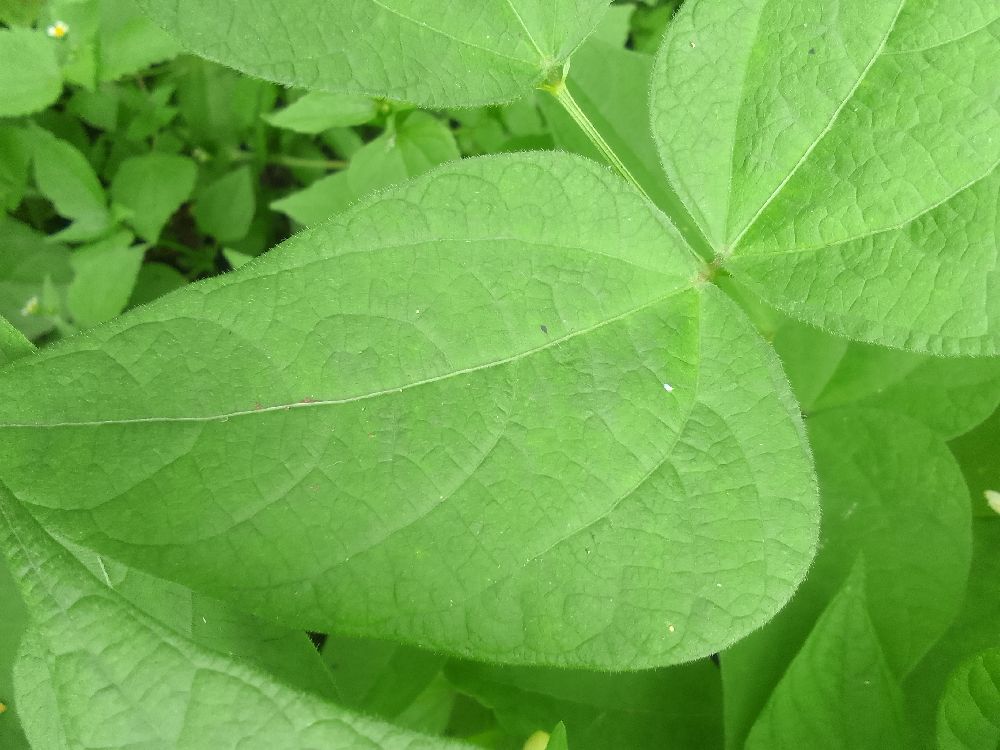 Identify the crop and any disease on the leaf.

common bean, healthy
